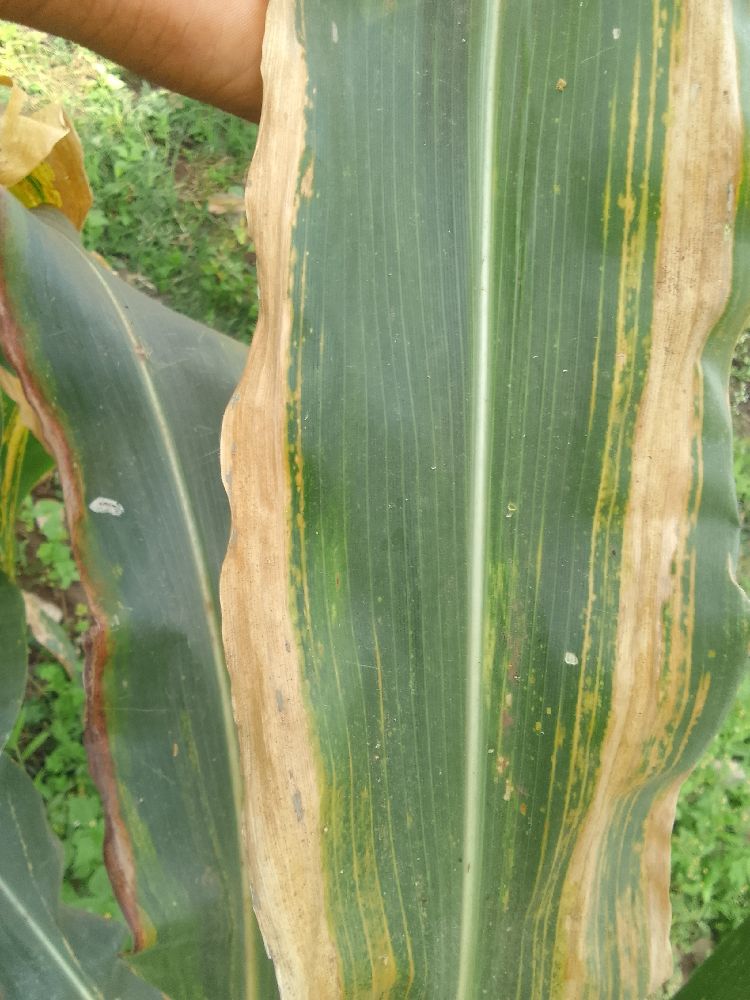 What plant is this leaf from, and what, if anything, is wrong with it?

maize, maize lethal necrosis
